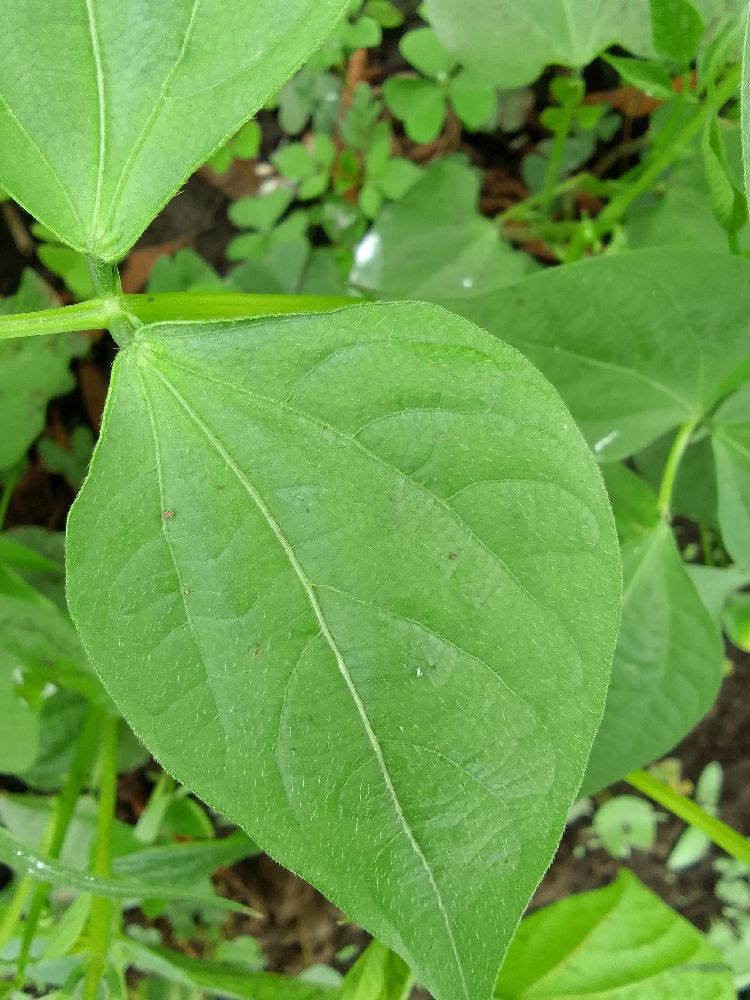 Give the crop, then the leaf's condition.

common bean, healthy
